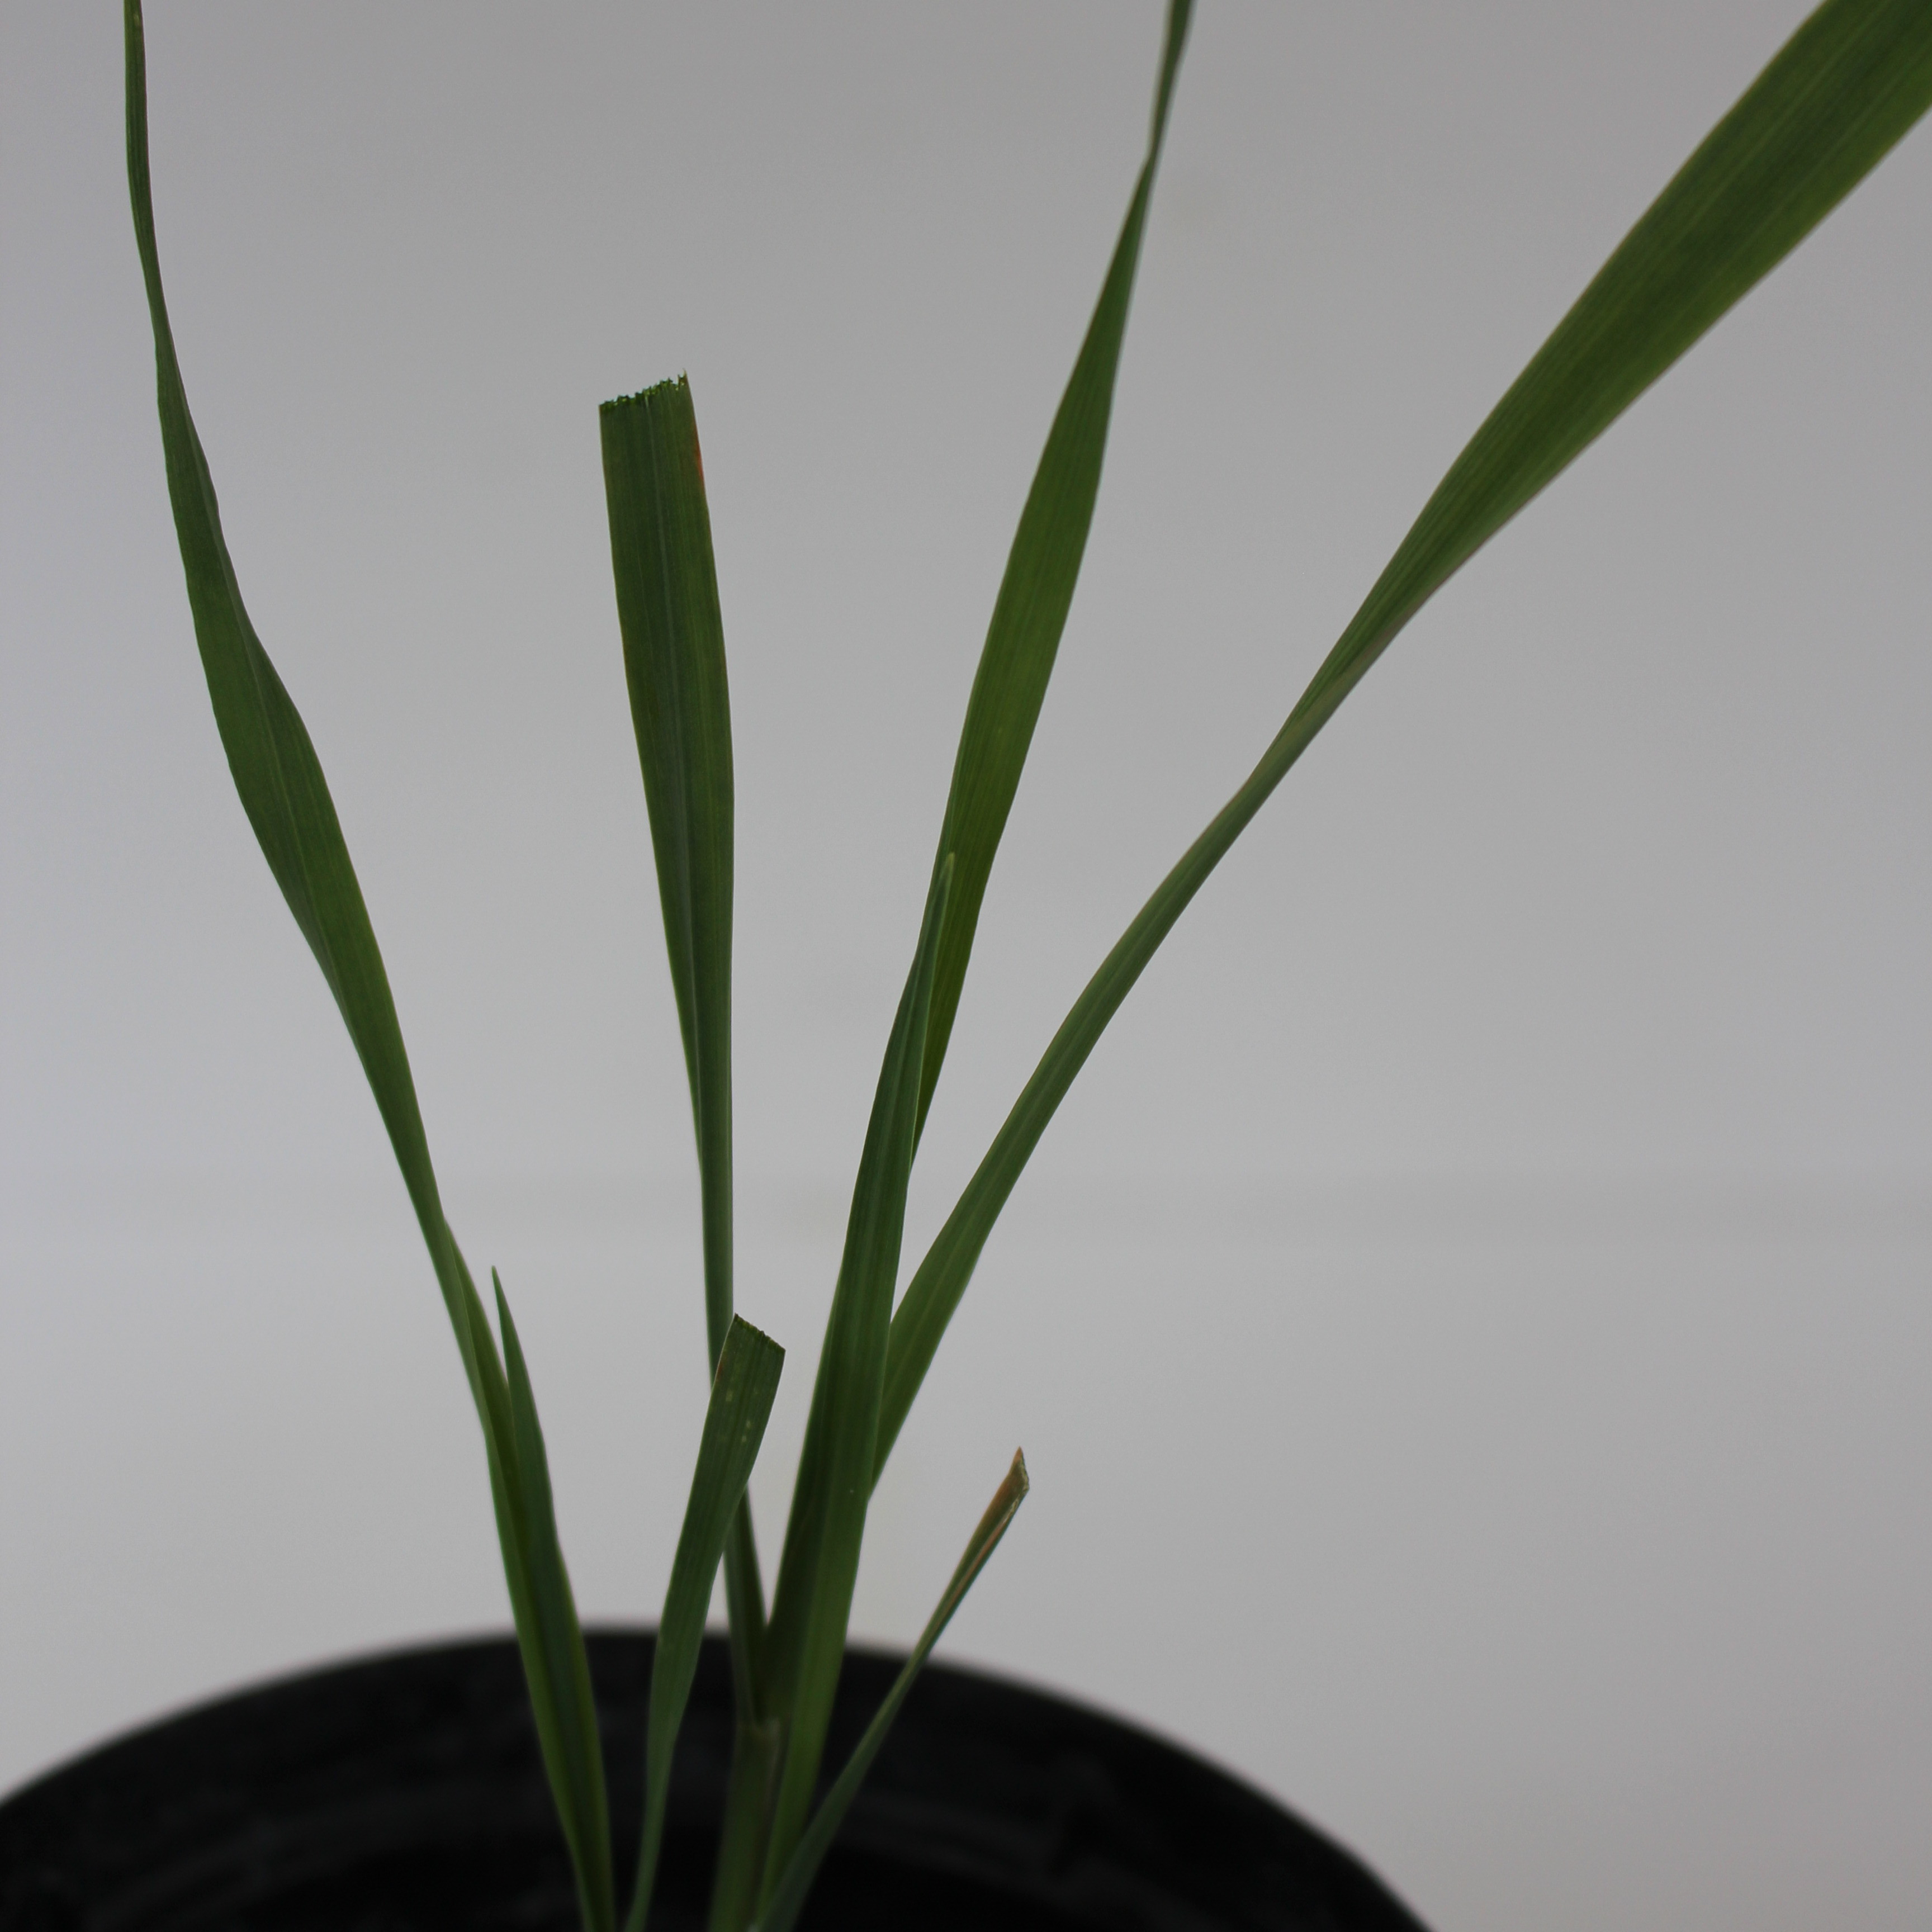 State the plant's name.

Avena sterilis
